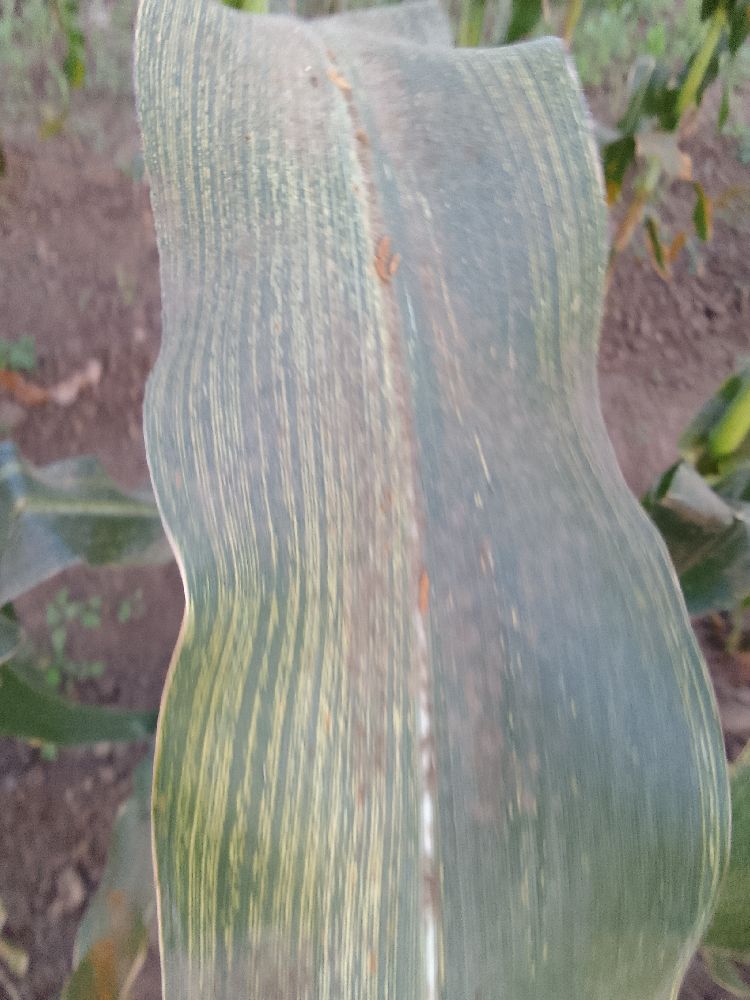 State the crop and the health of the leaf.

maize, maize streak virus
